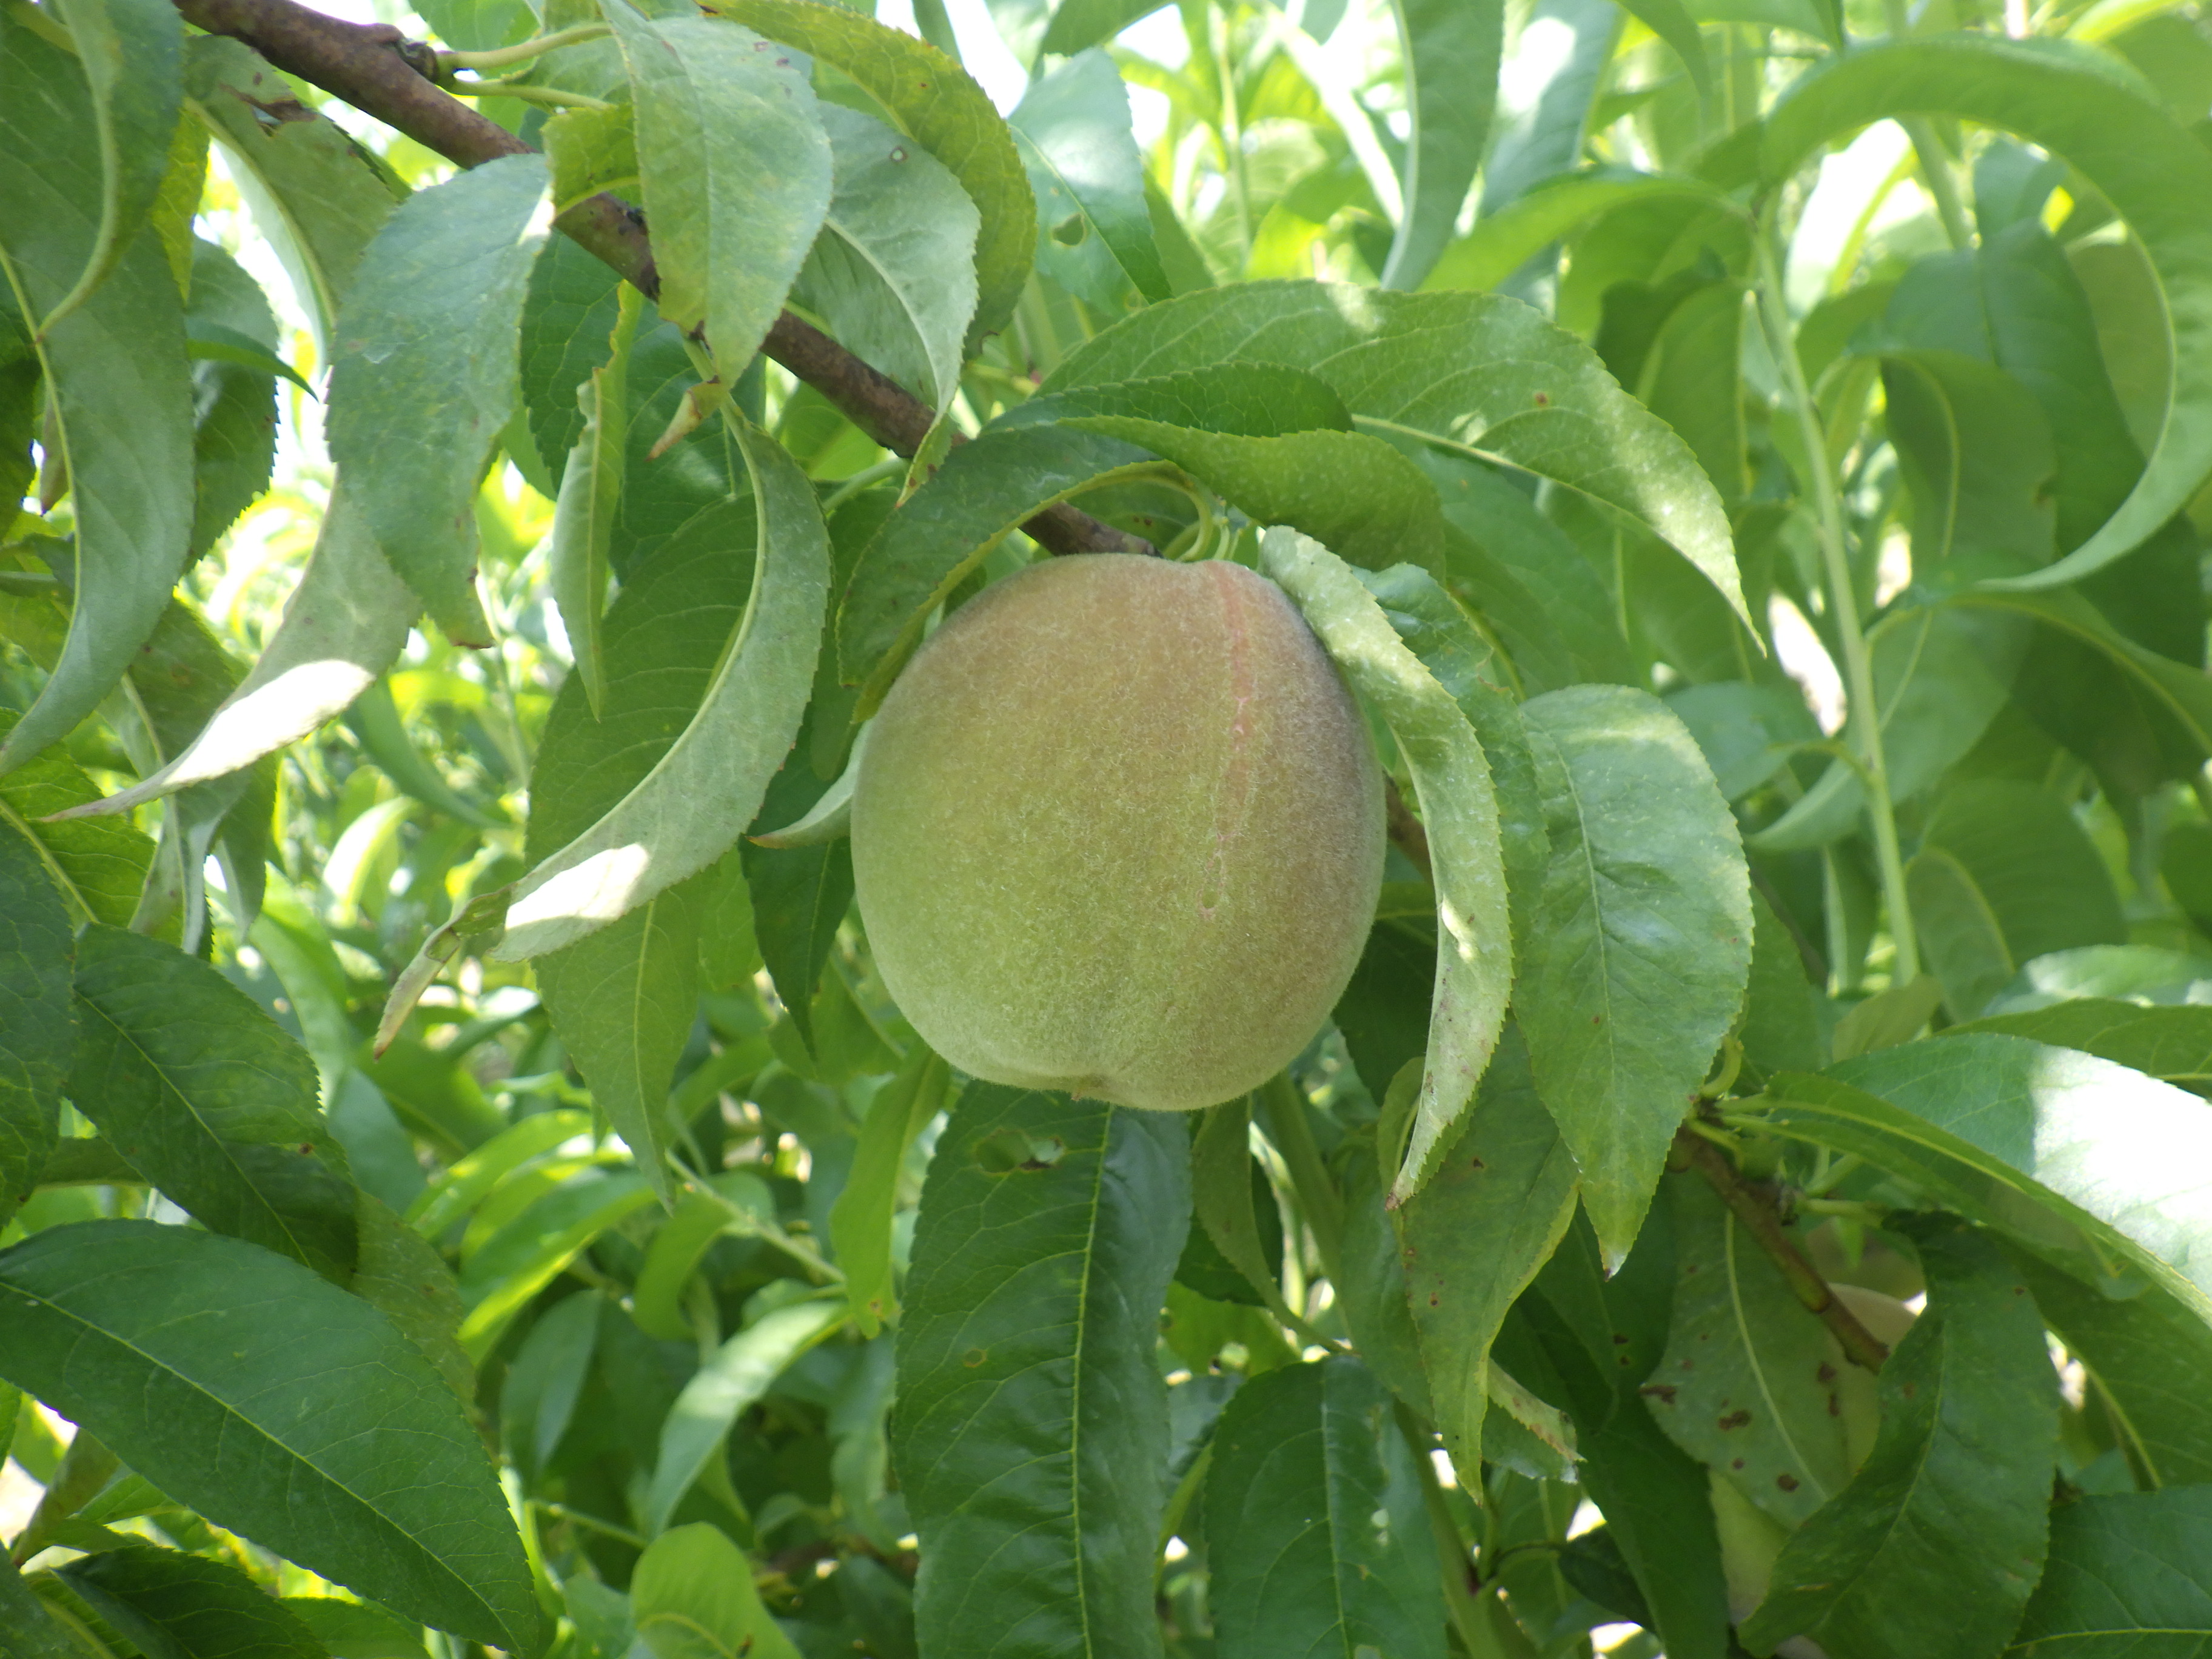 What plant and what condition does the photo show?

peach, shot hole disease
